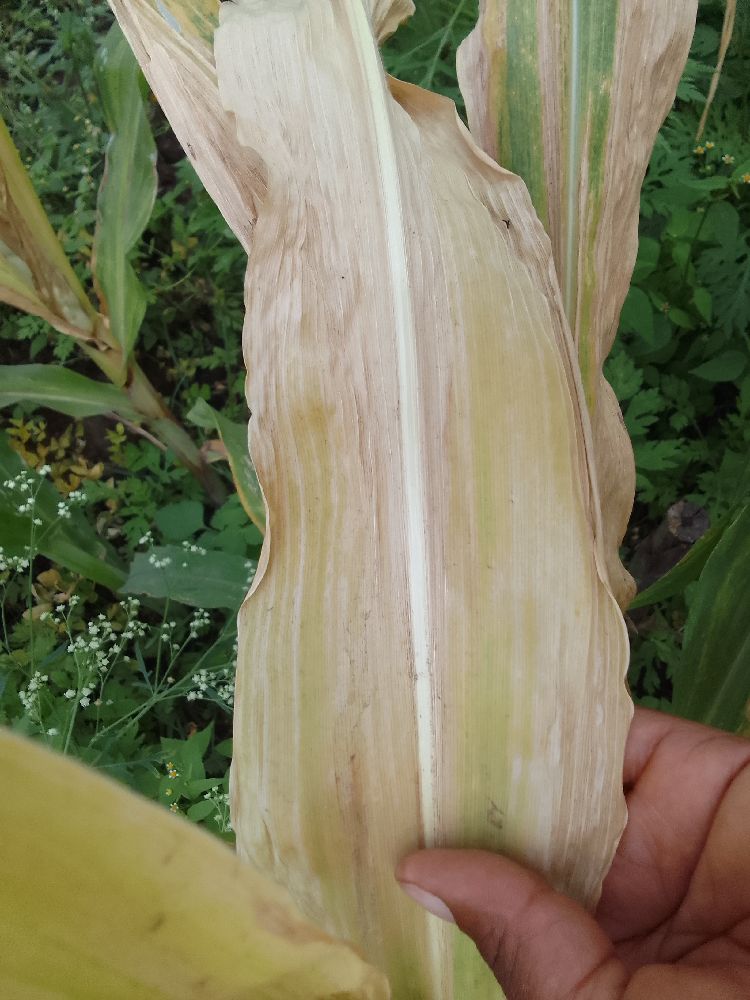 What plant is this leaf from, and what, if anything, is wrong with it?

maize, maize lethal necrosis
